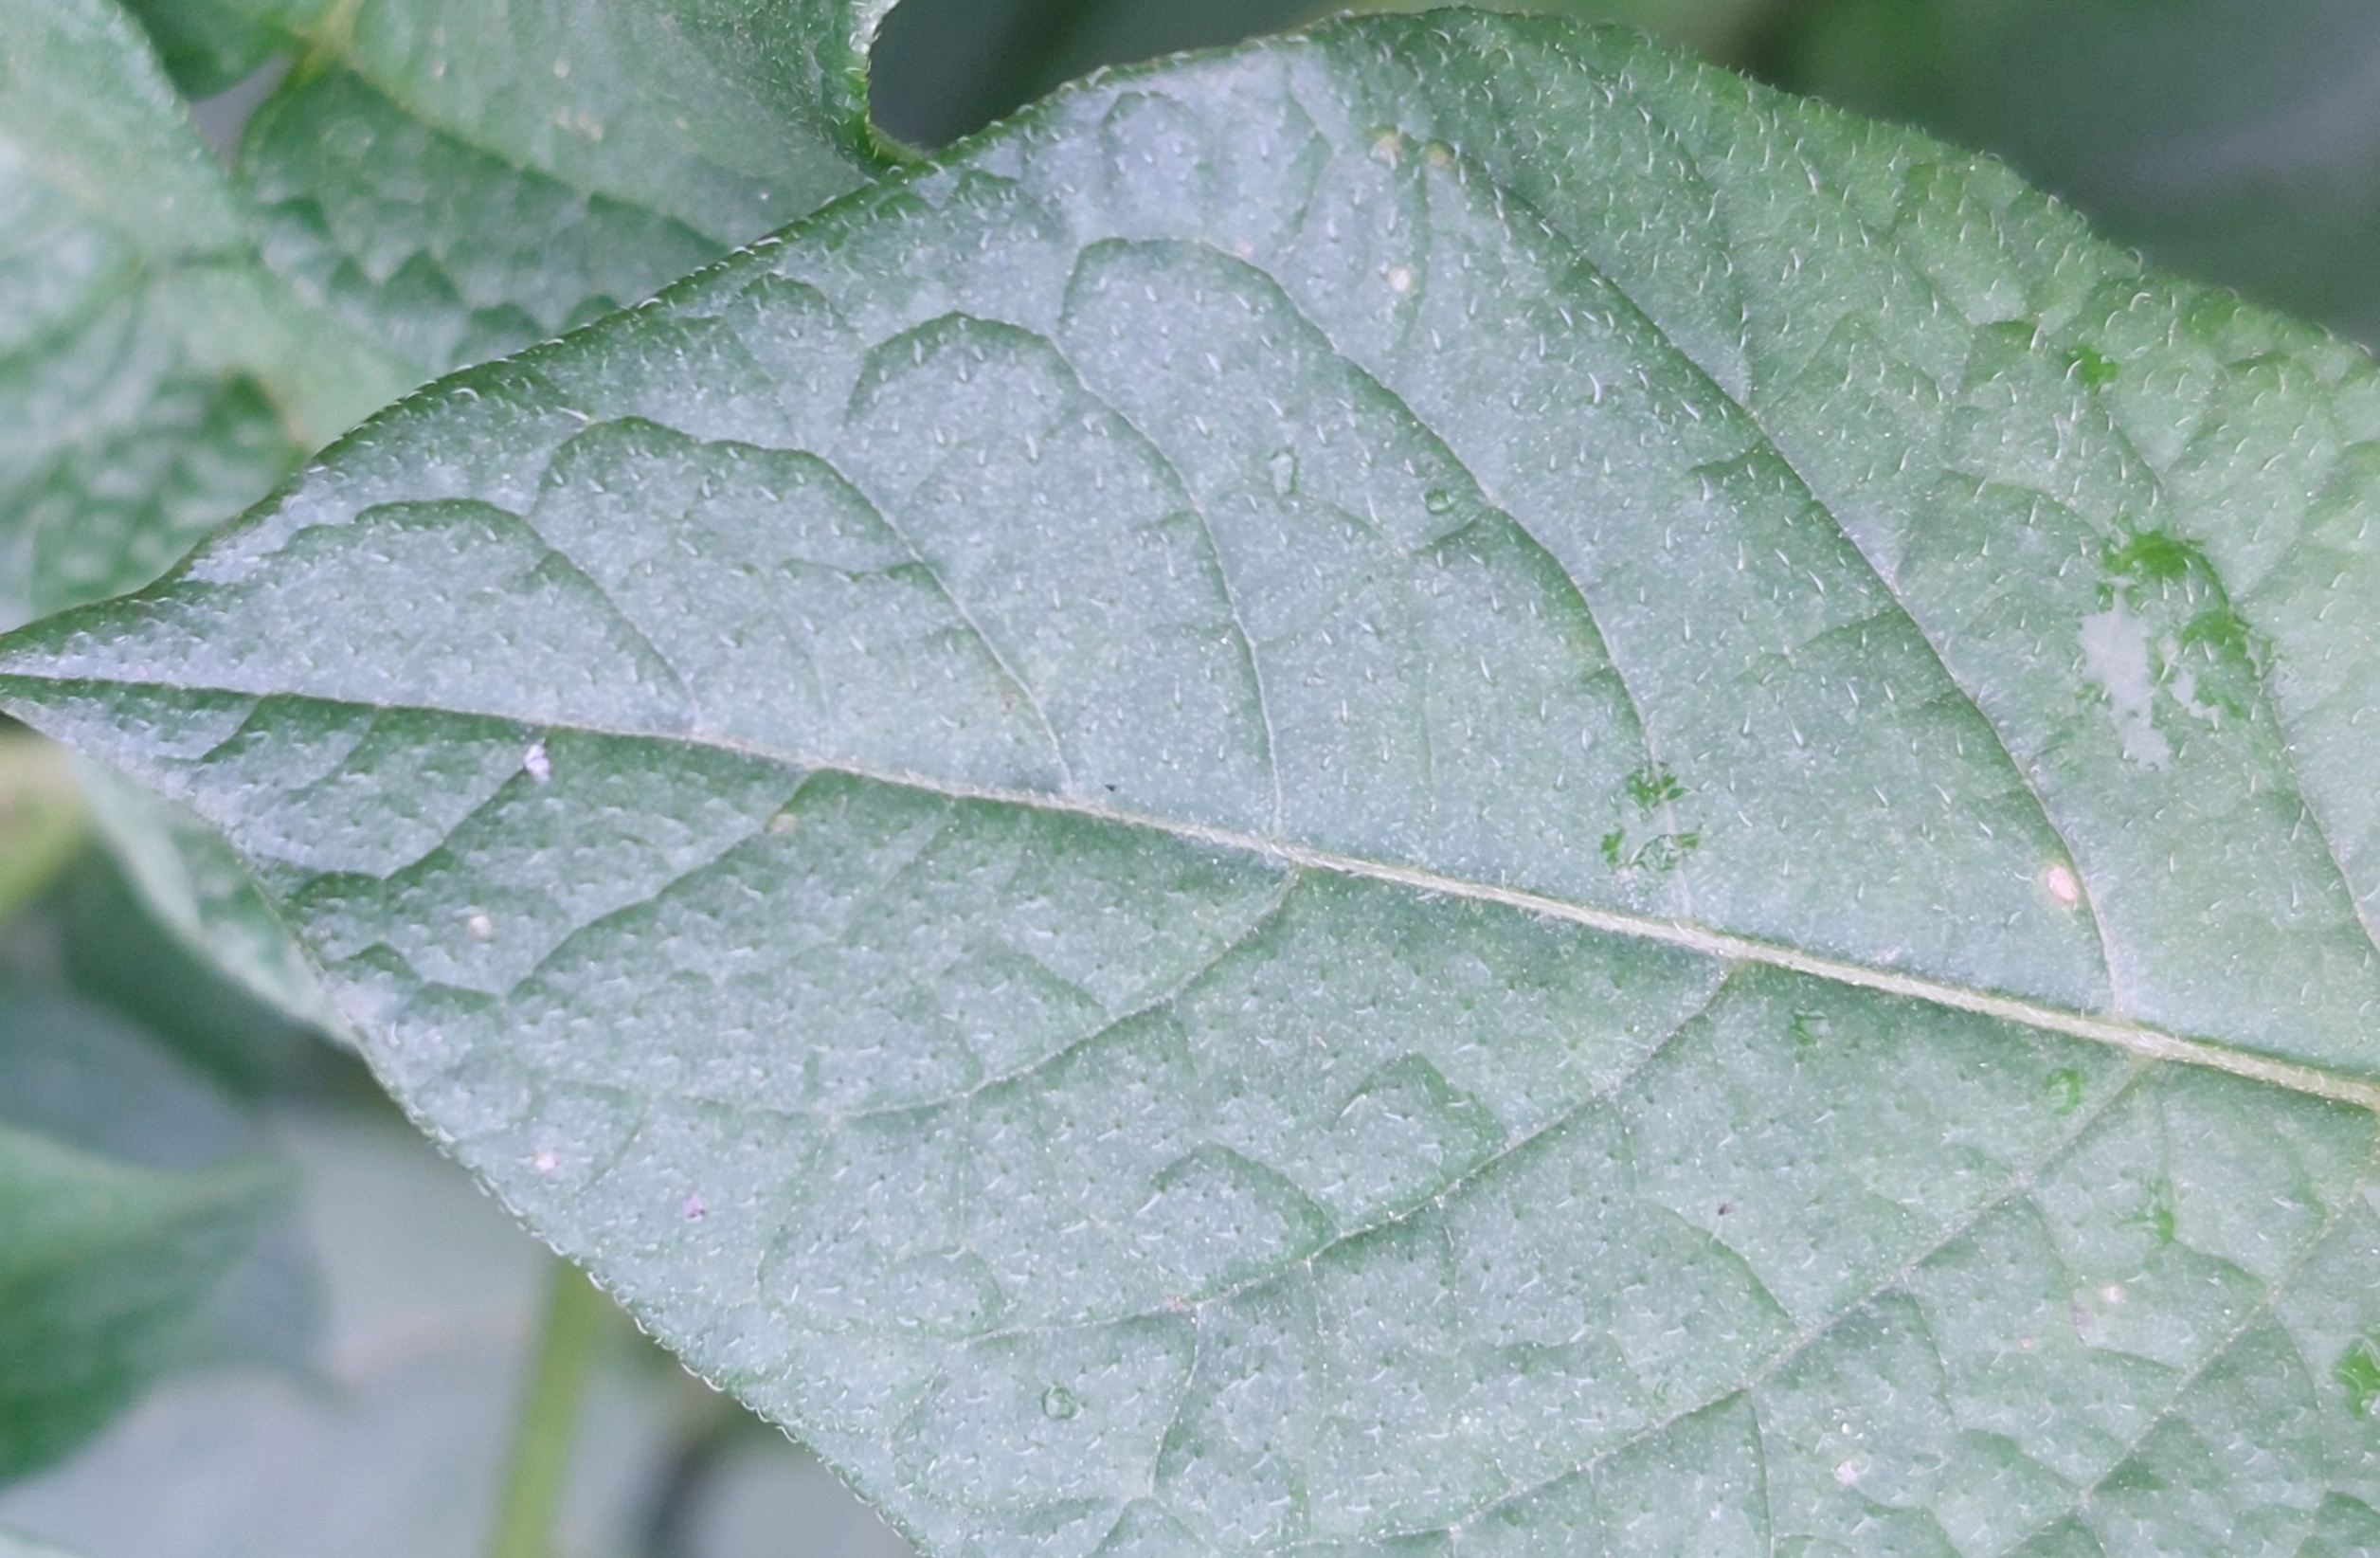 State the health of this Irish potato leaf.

healthy
